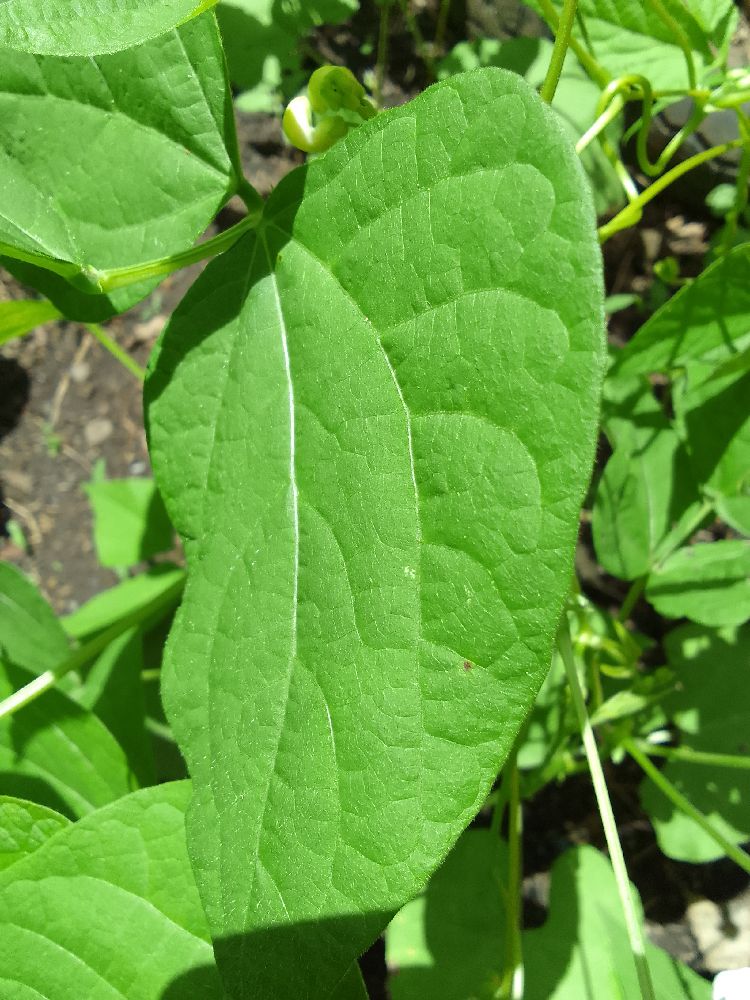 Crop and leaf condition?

common bean, healthy
